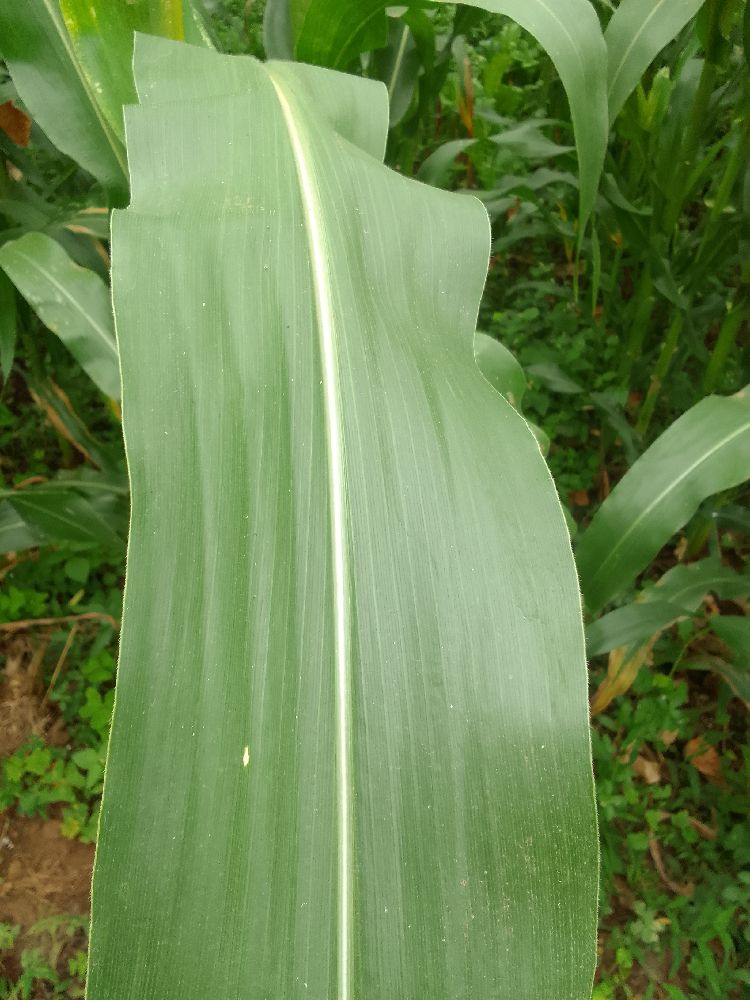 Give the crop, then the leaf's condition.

maize, healthy
